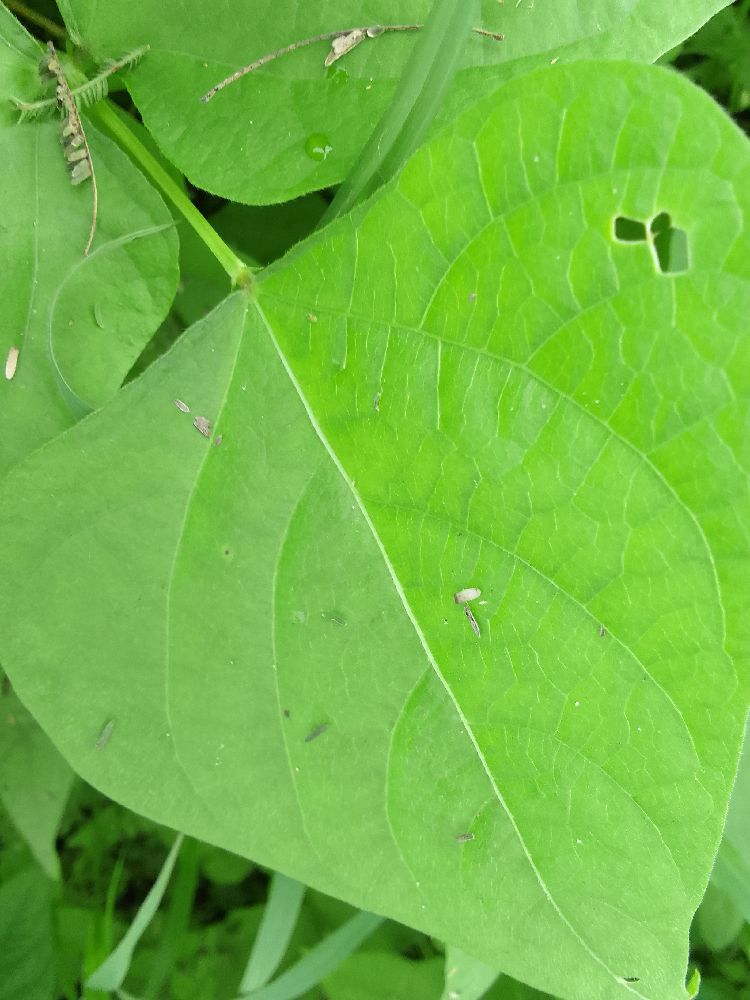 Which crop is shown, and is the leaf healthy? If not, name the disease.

common bean, healthy
